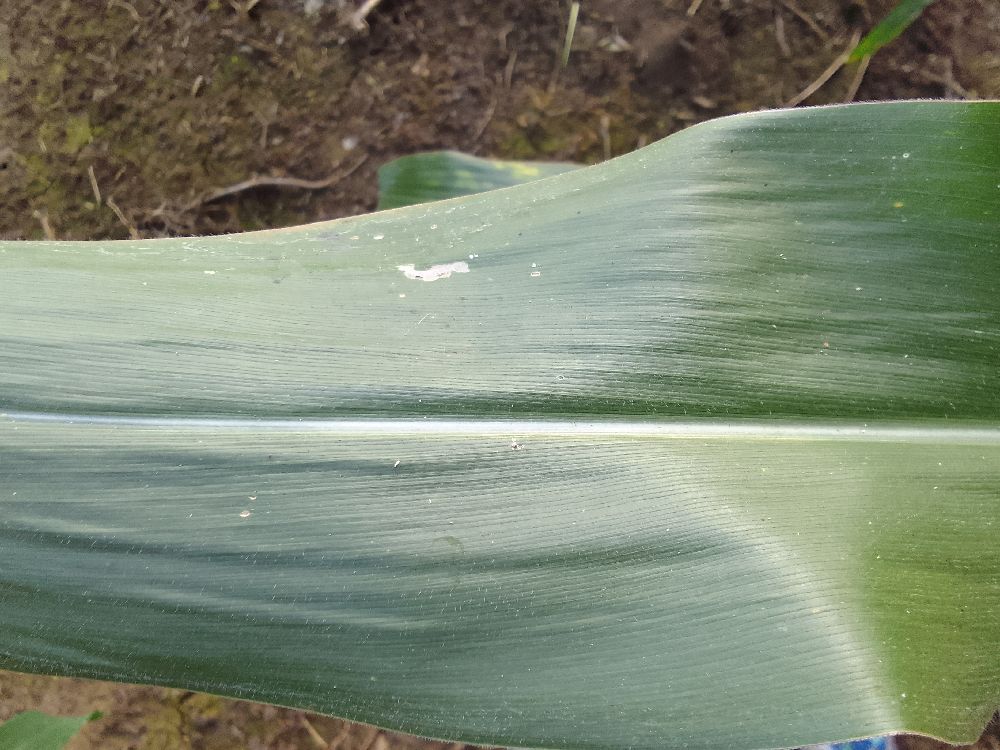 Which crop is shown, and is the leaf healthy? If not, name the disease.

maize, healthy
